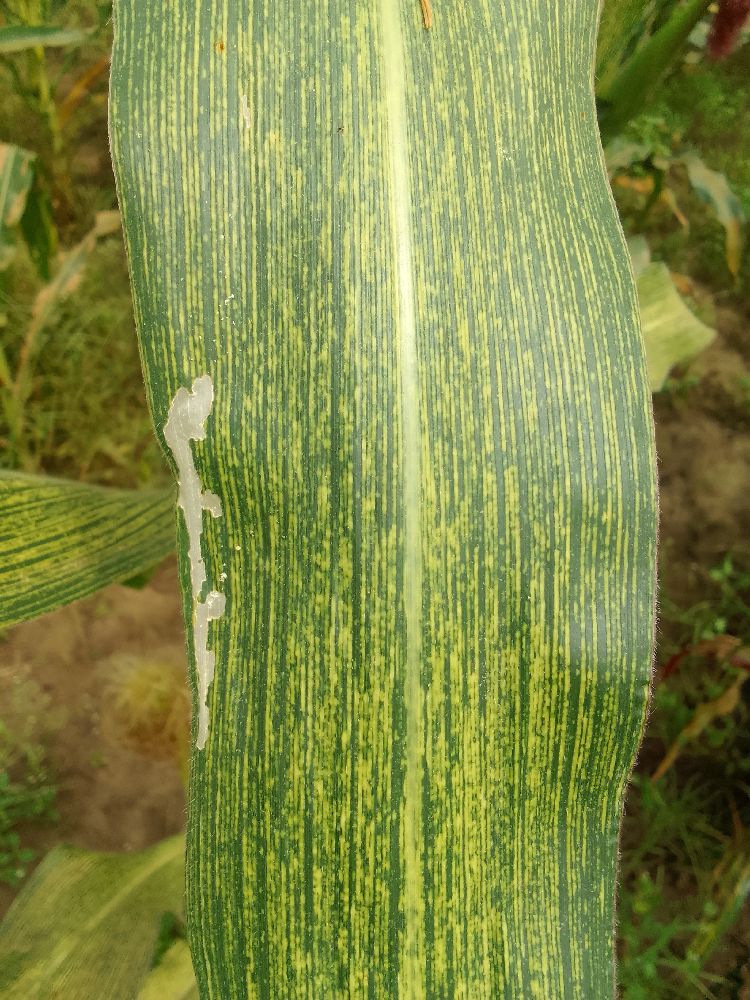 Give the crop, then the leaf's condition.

maize, maize streak virus
